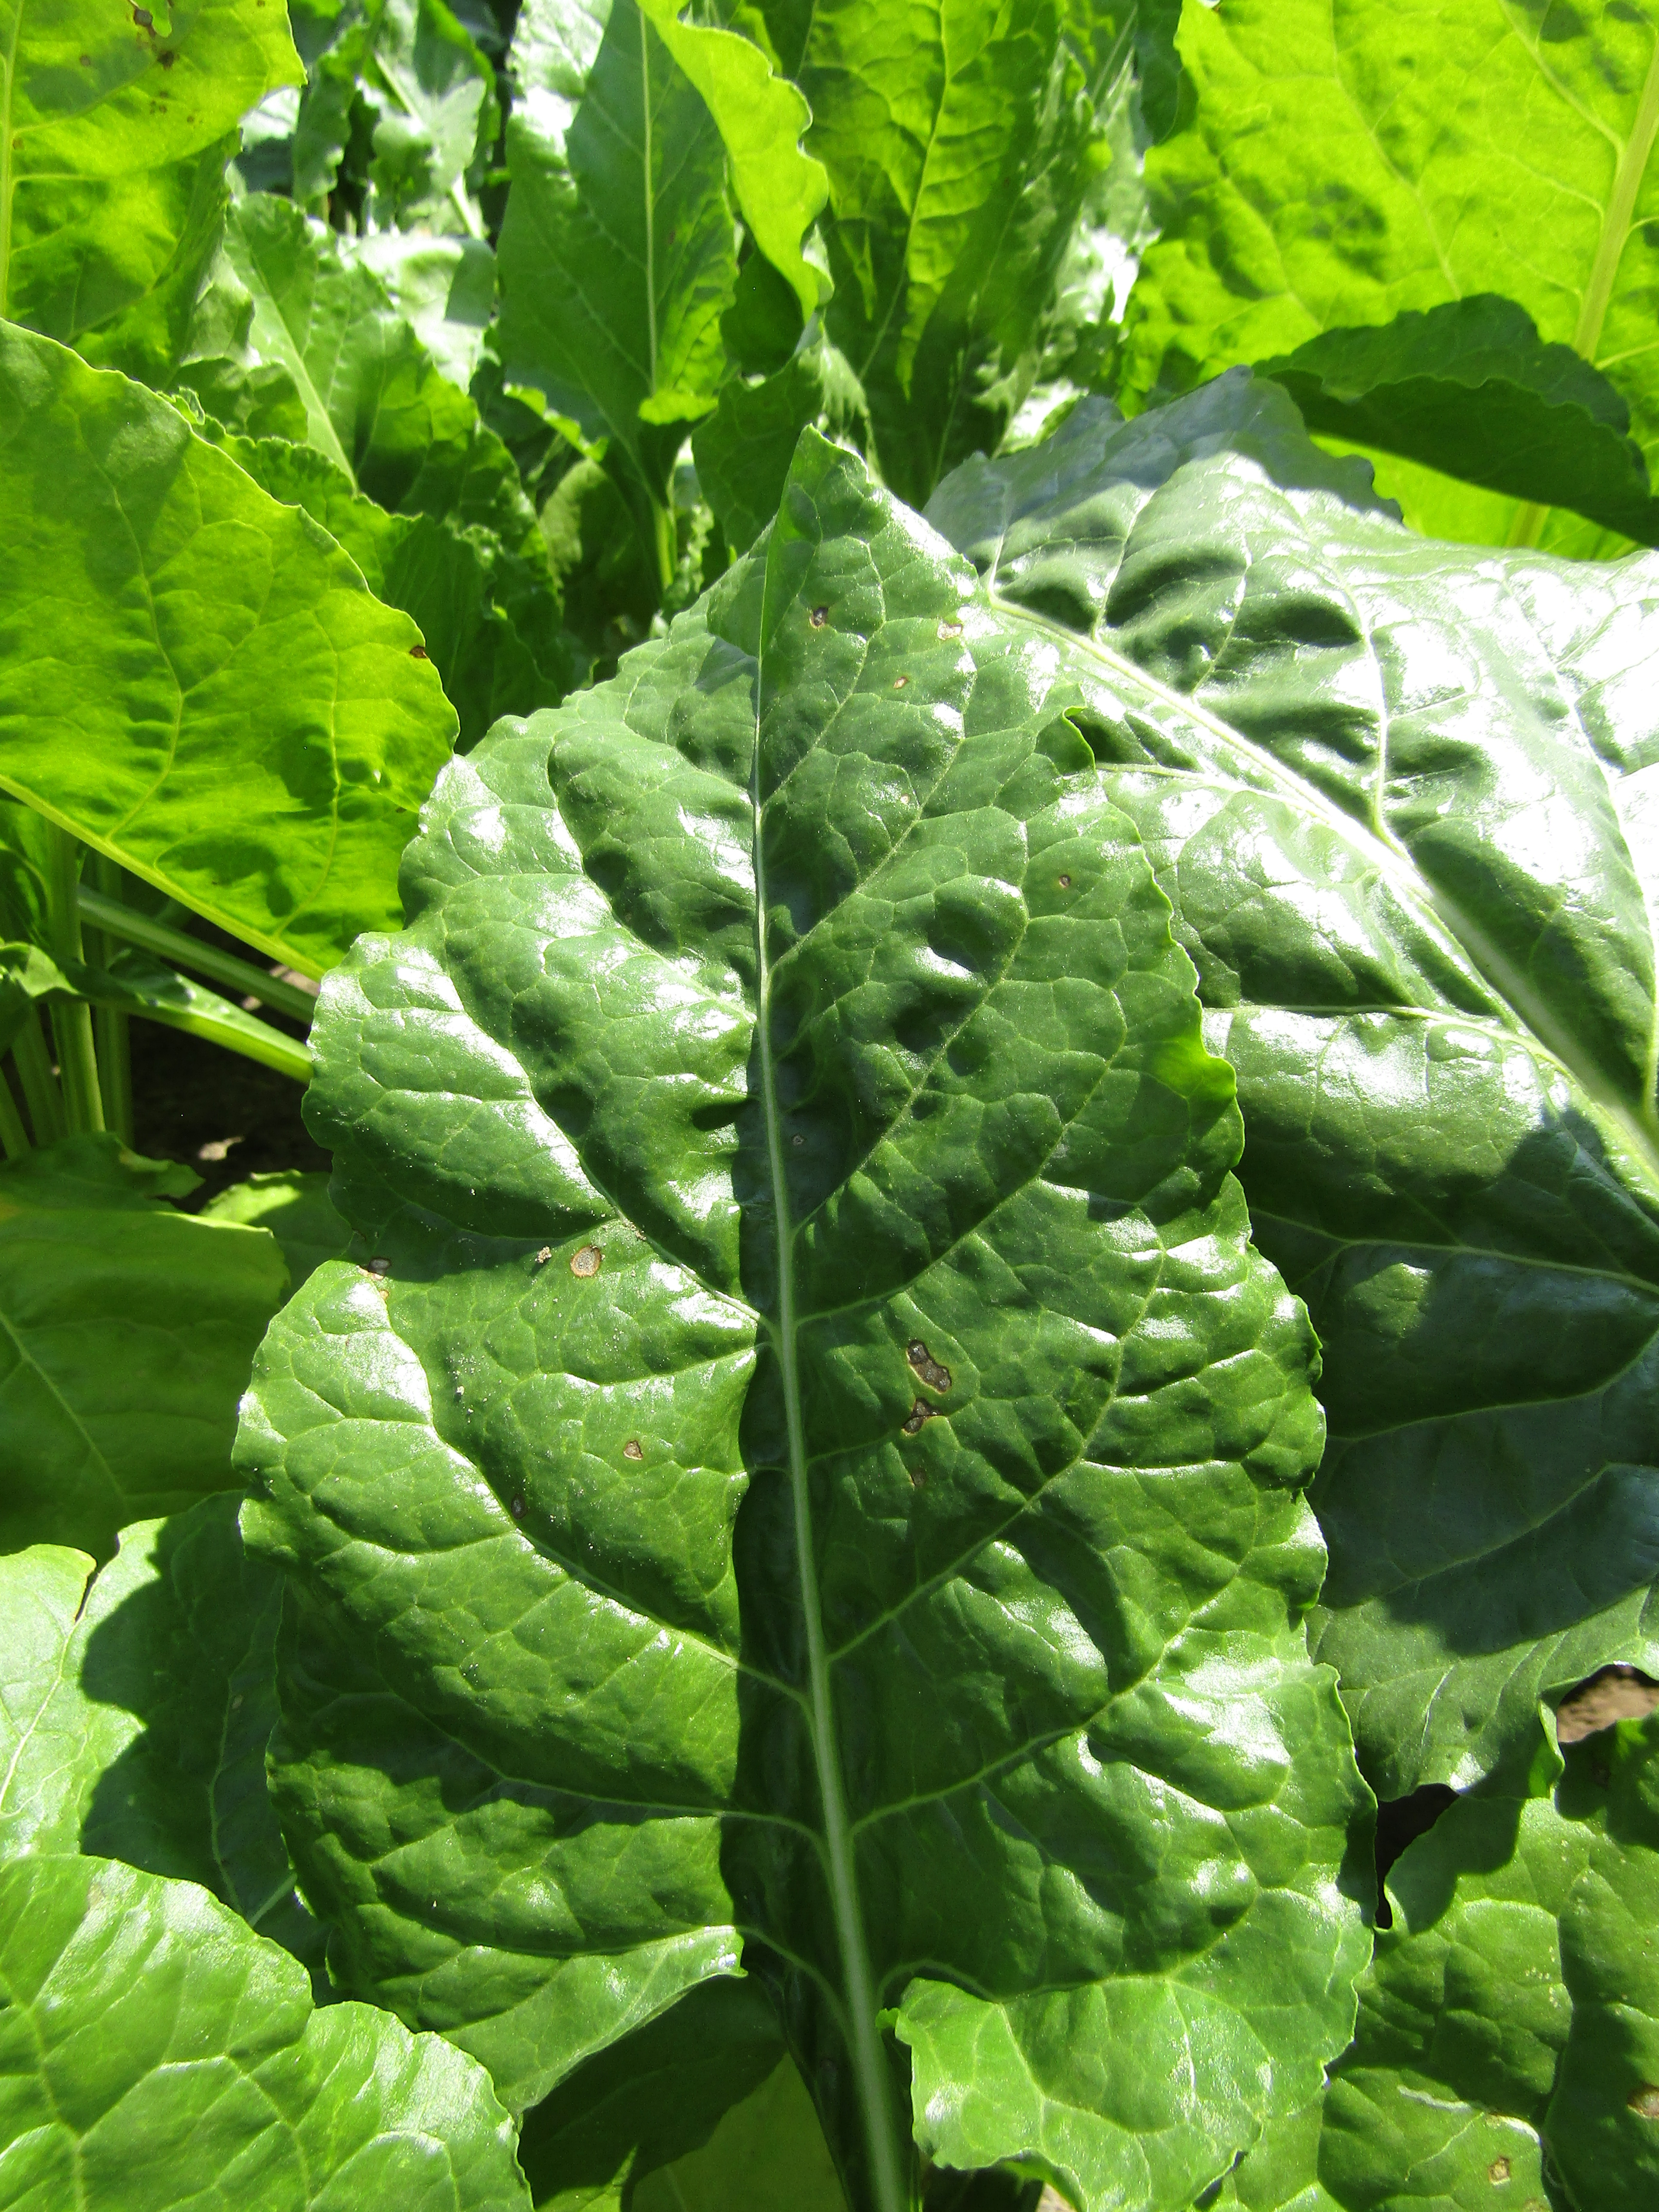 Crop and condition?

beet, cercospora
